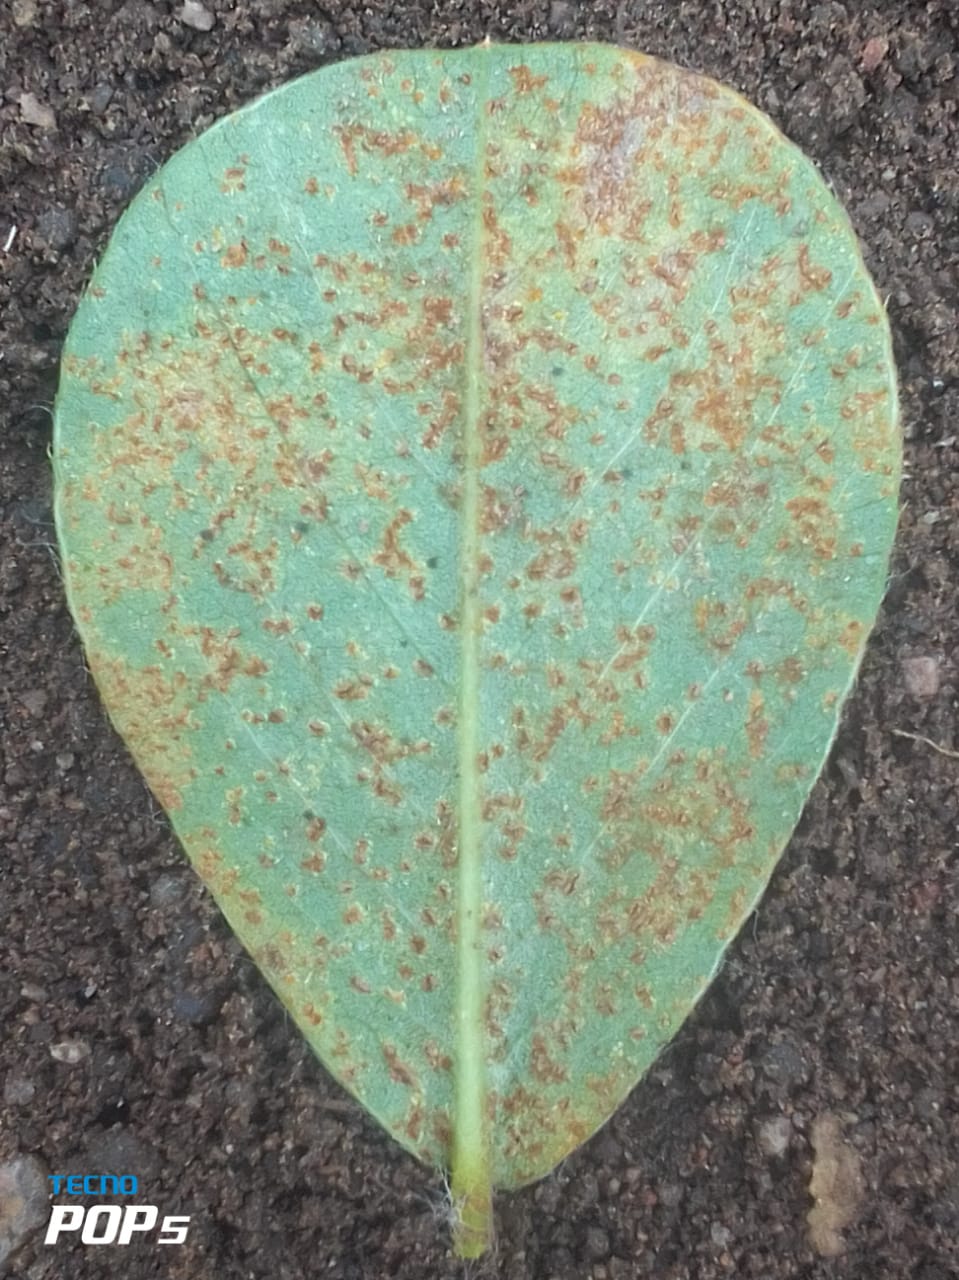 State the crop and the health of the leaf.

peanut, puccinia arachidis
